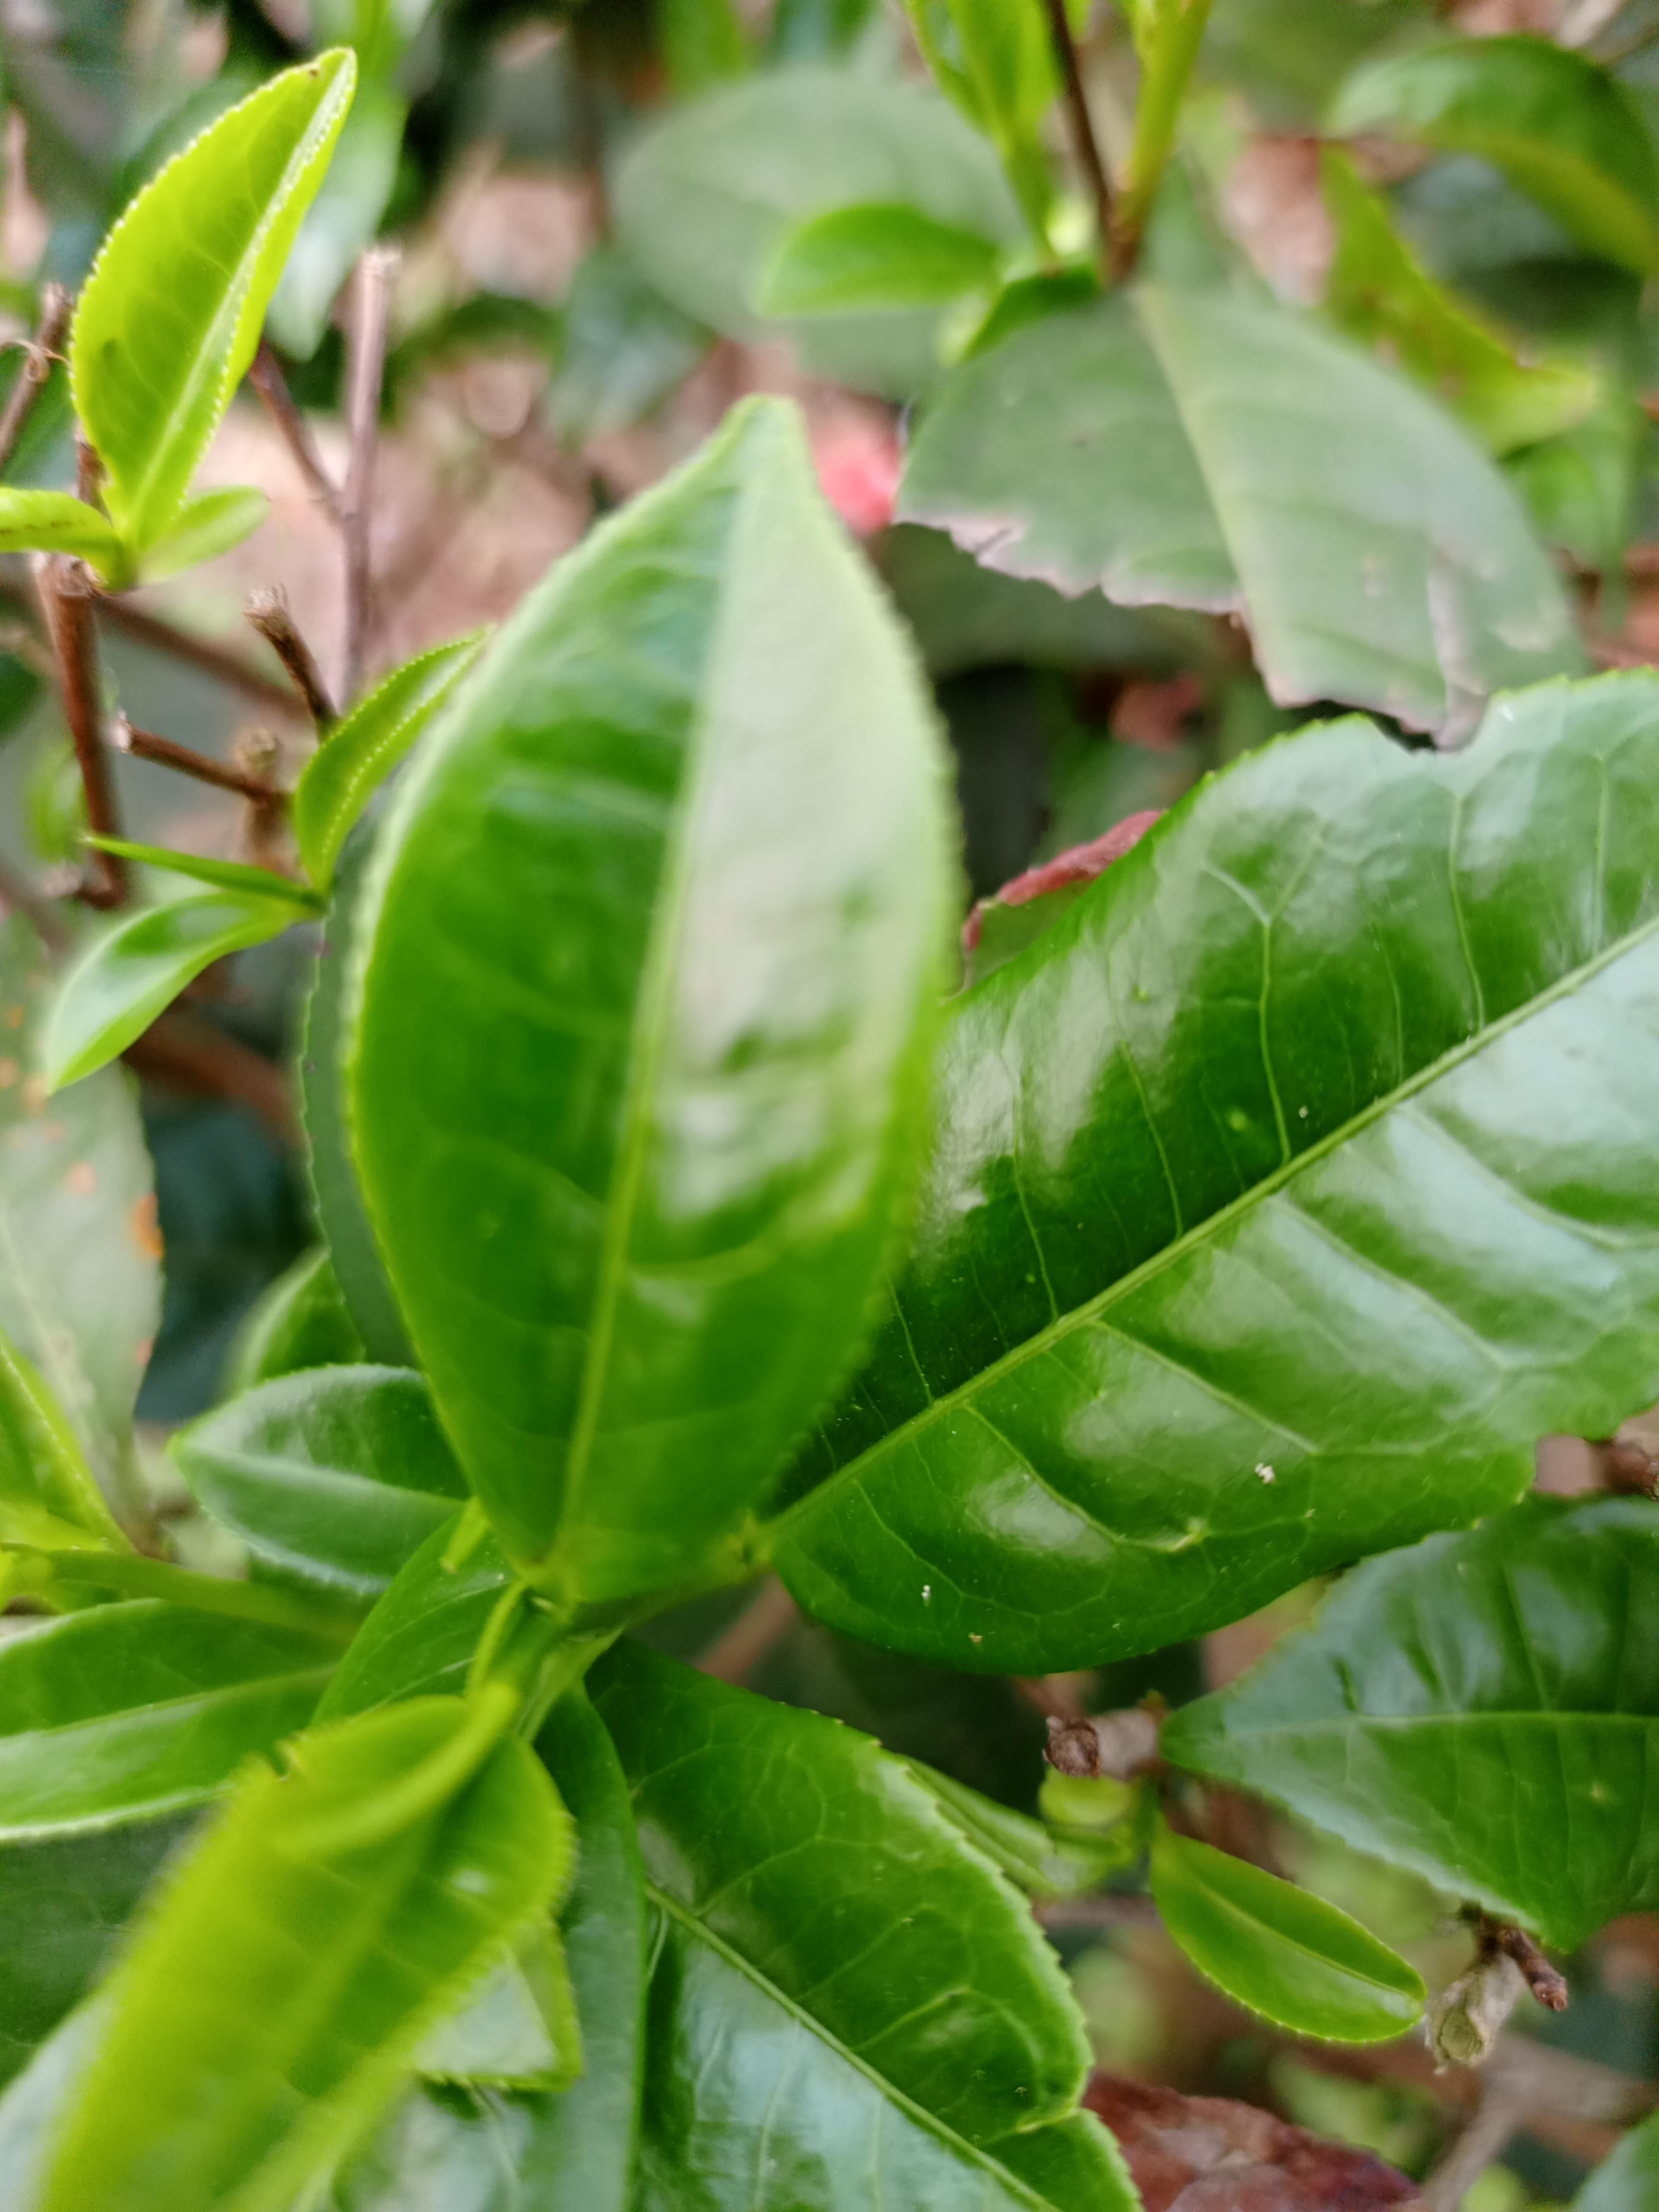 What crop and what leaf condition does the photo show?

tea, healthy leaf
